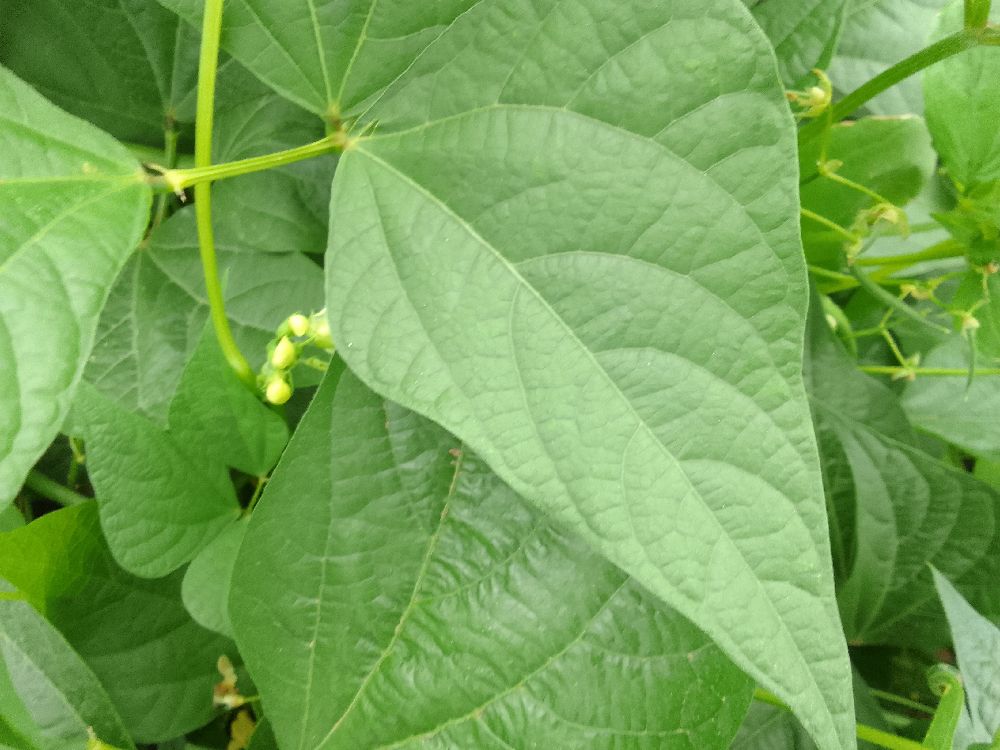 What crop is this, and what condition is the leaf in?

common bean, healthy
